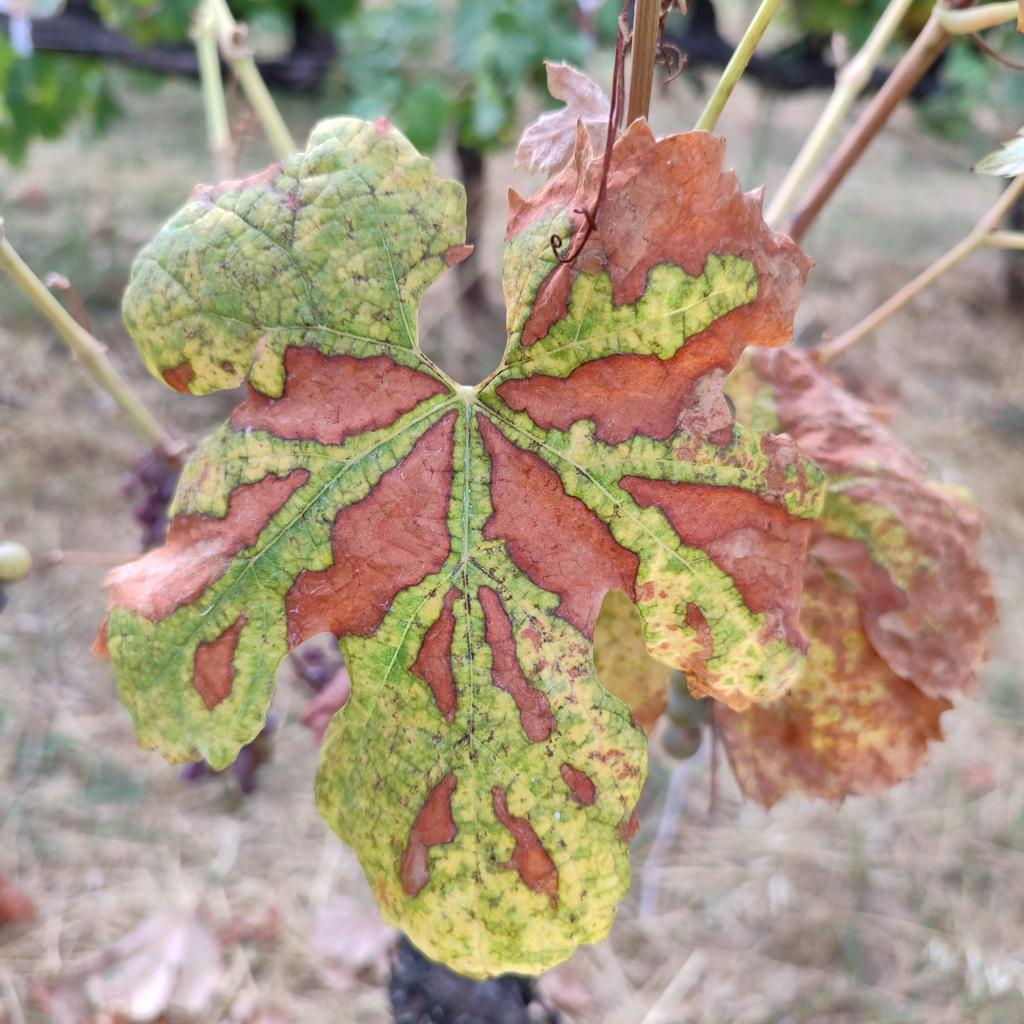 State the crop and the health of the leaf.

grapevine, esca complex
